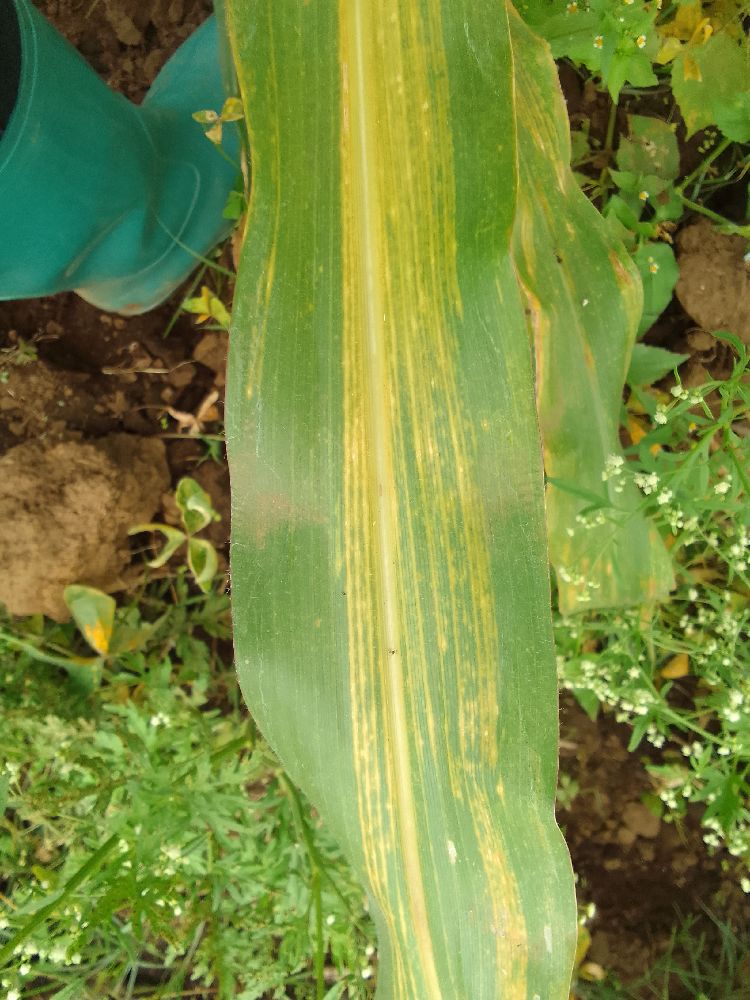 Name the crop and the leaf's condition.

maize, maize lethal necrosis
